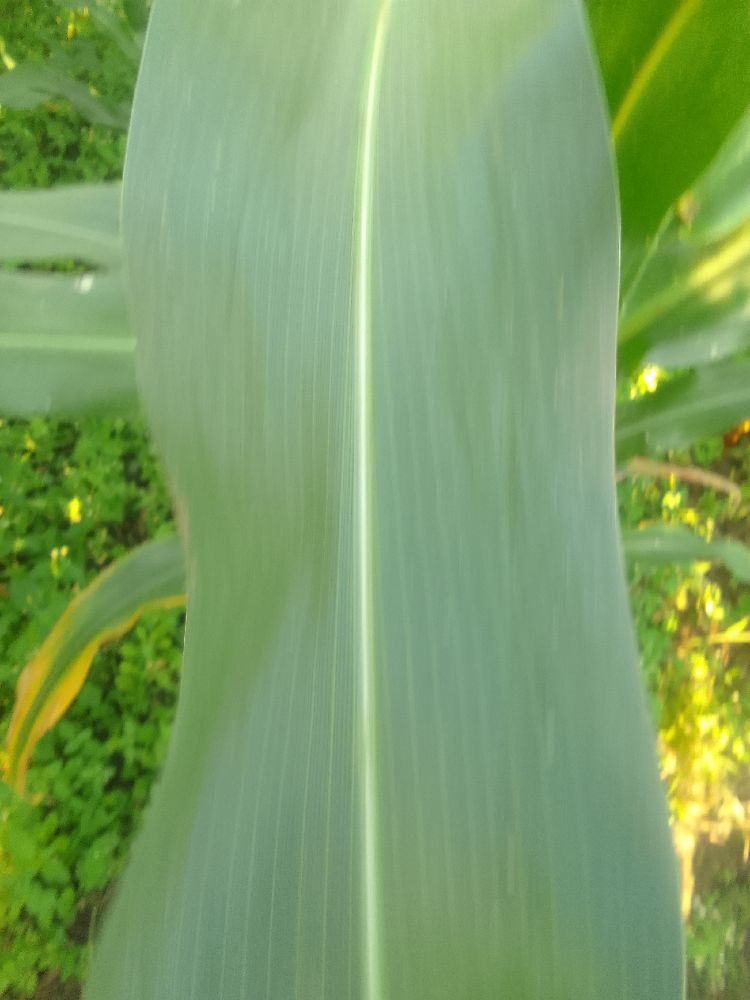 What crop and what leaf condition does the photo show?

maize, healthy
